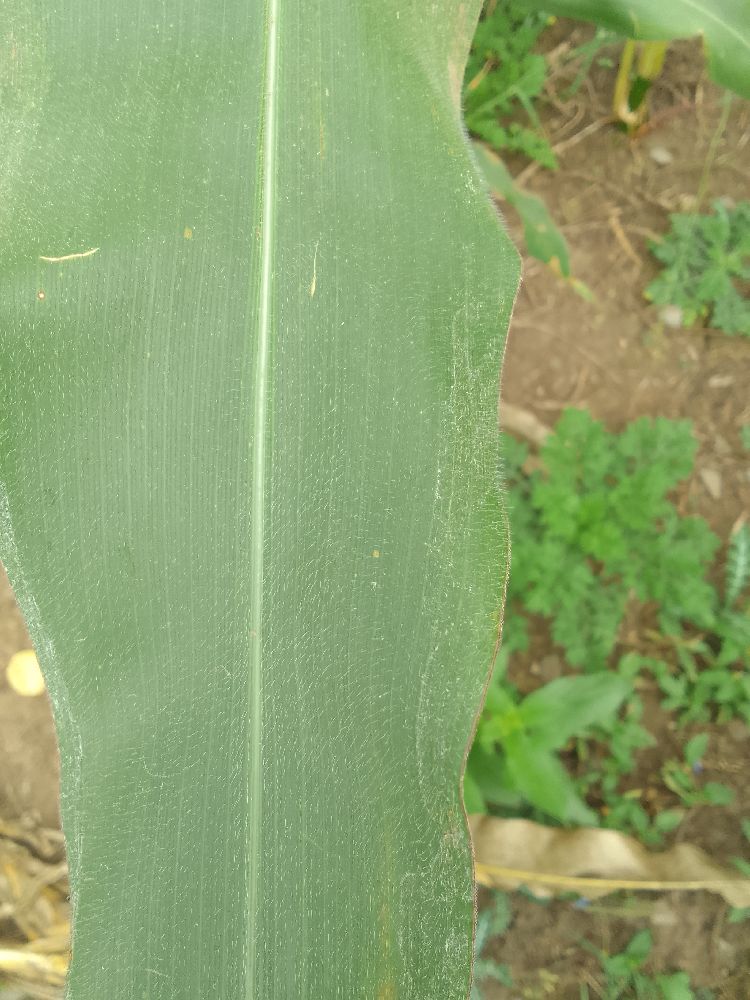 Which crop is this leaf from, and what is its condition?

maize, healthy
